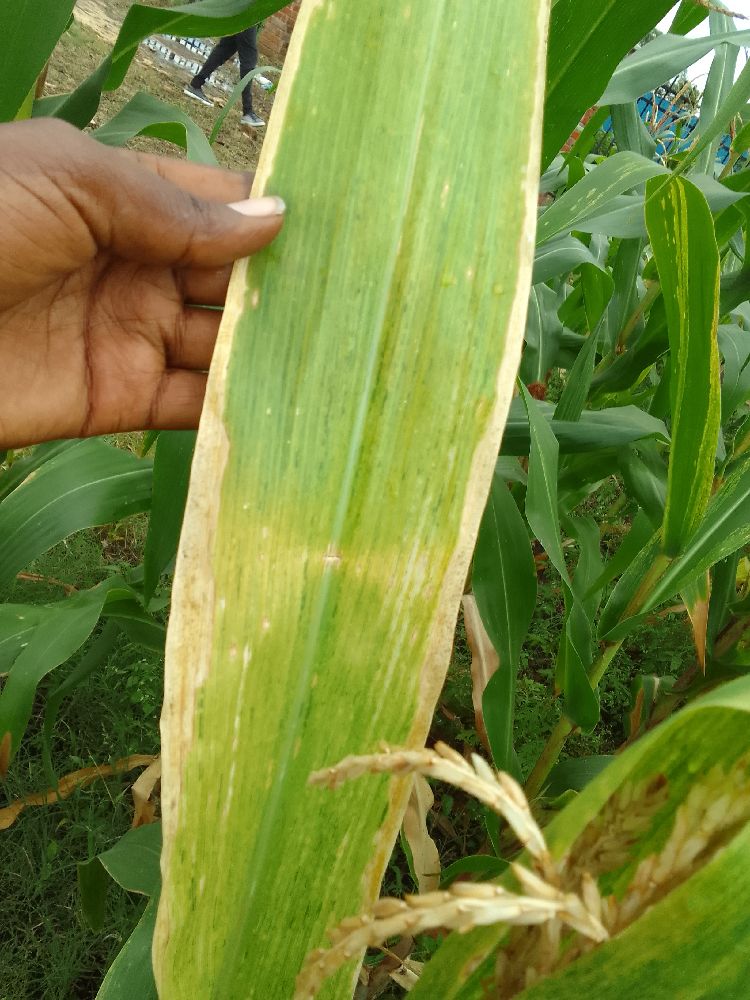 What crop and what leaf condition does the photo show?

maize, maize lethal necrosis
